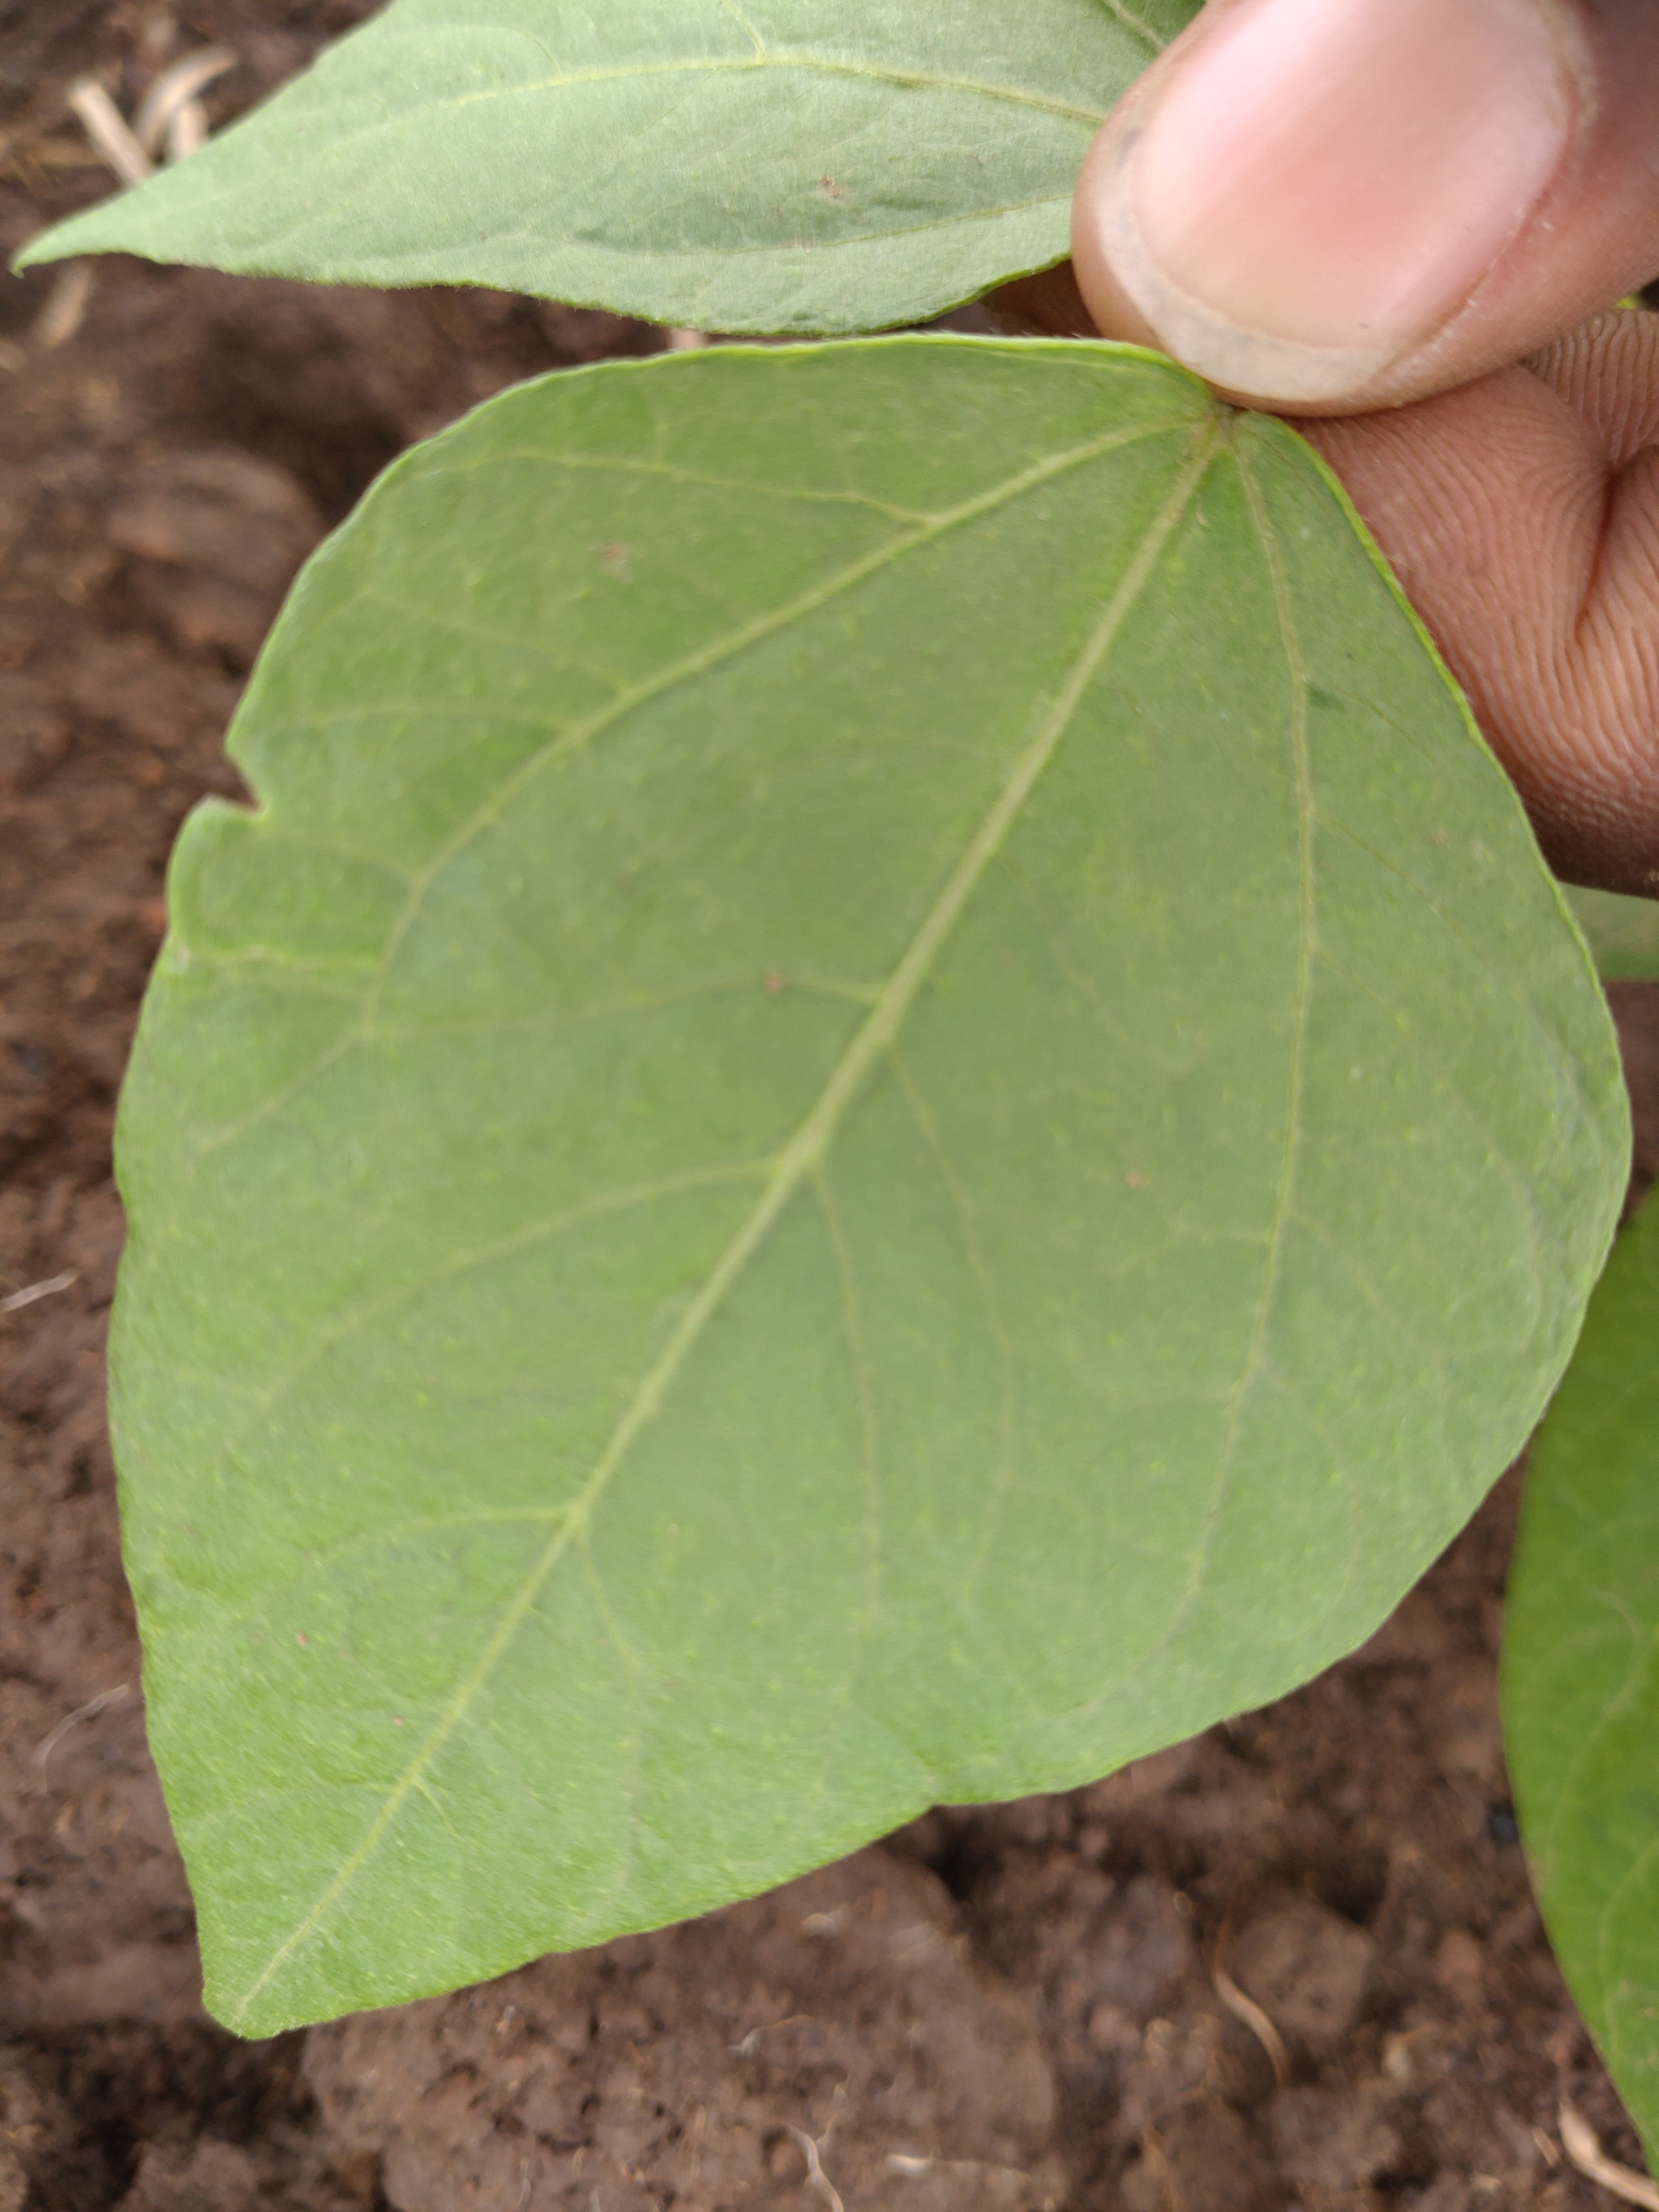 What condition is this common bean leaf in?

healthy
